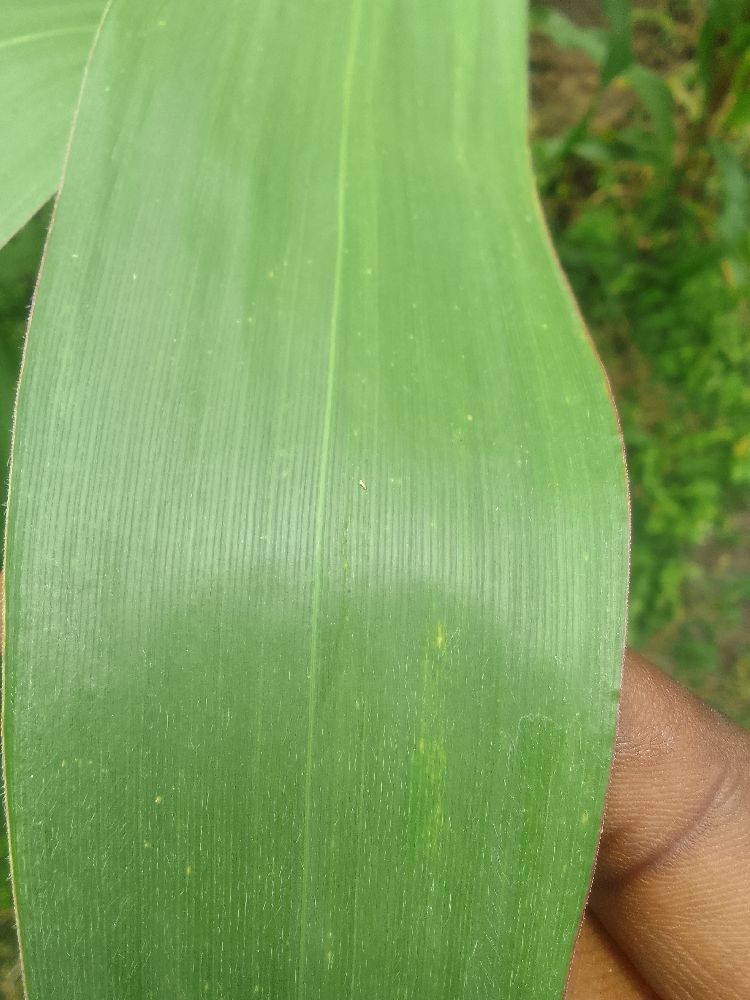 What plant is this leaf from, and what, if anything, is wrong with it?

maize, healthy
